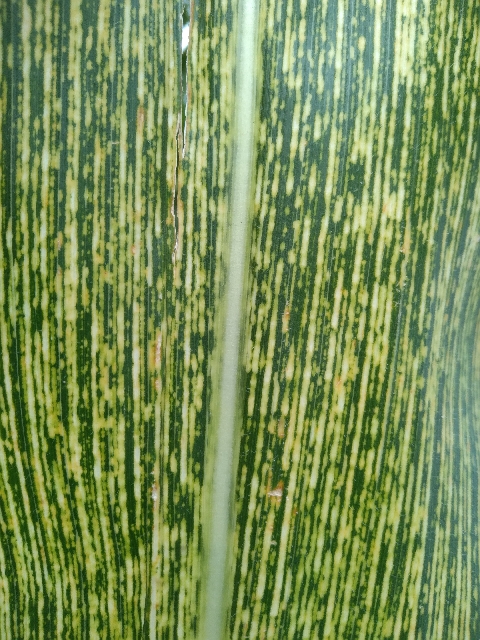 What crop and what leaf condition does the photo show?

maize, maize streak virus
